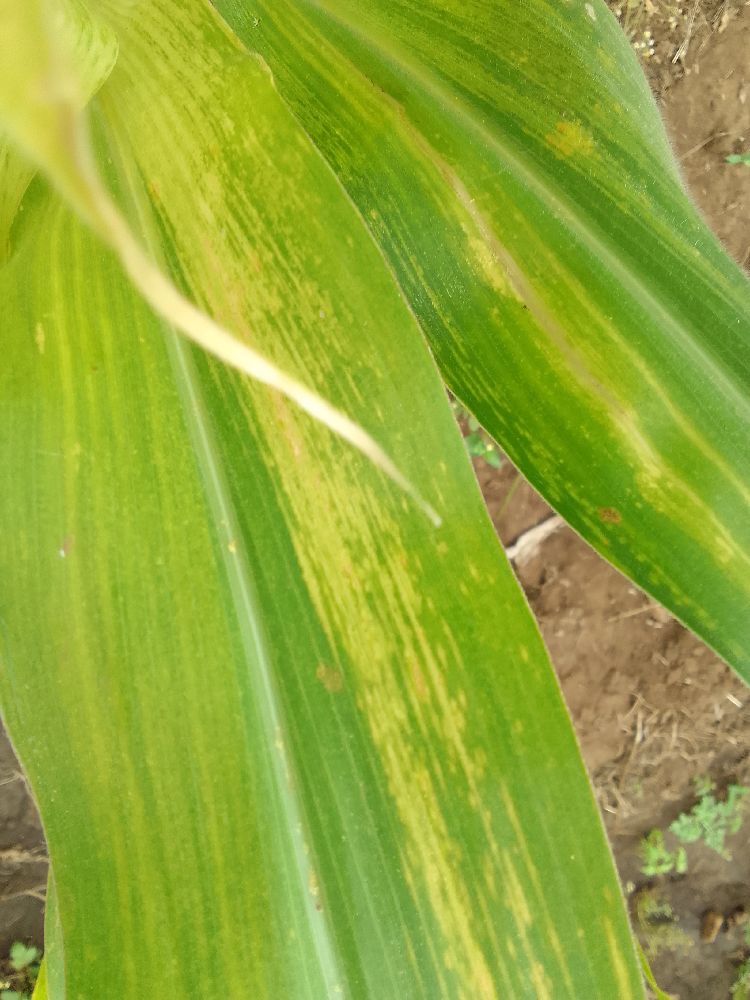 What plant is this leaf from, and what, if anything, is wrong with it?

maize, maize lethal necrosis
